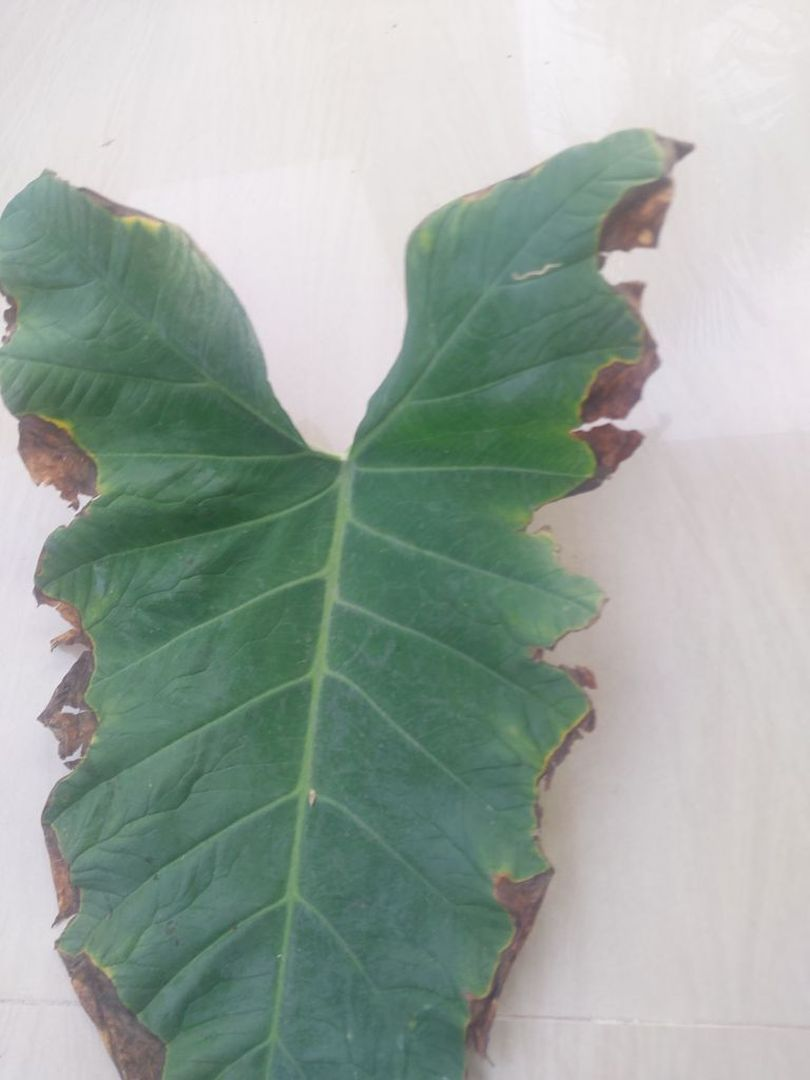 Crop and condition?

taro, leaf blight
